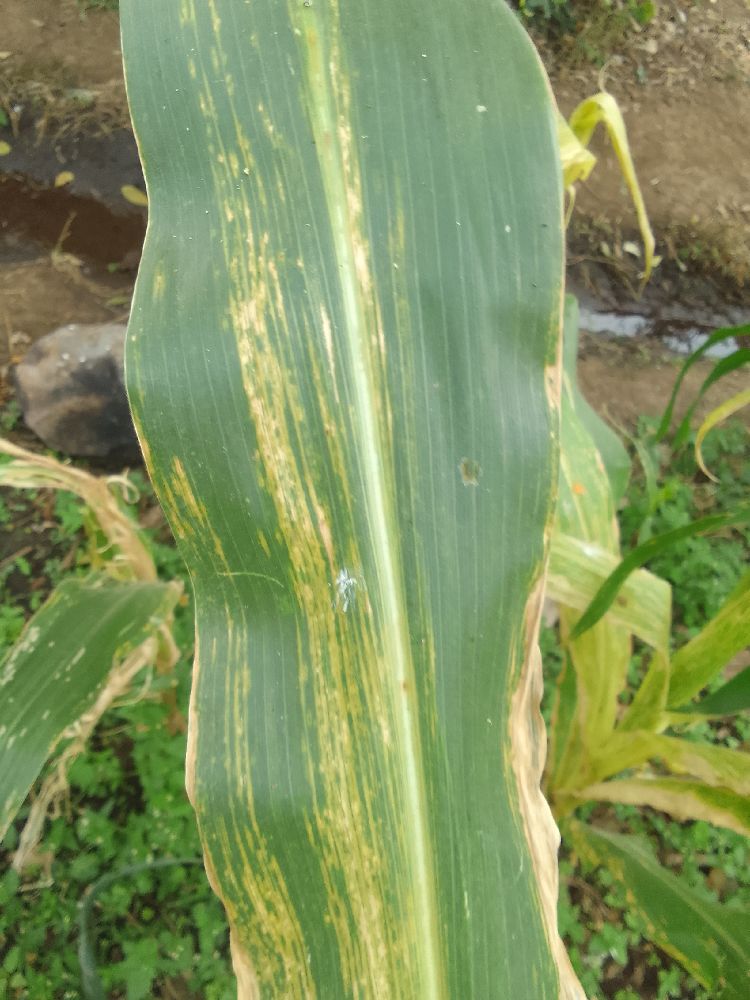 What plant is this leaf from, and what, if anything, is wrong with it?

maize, maize lethal necrosis
